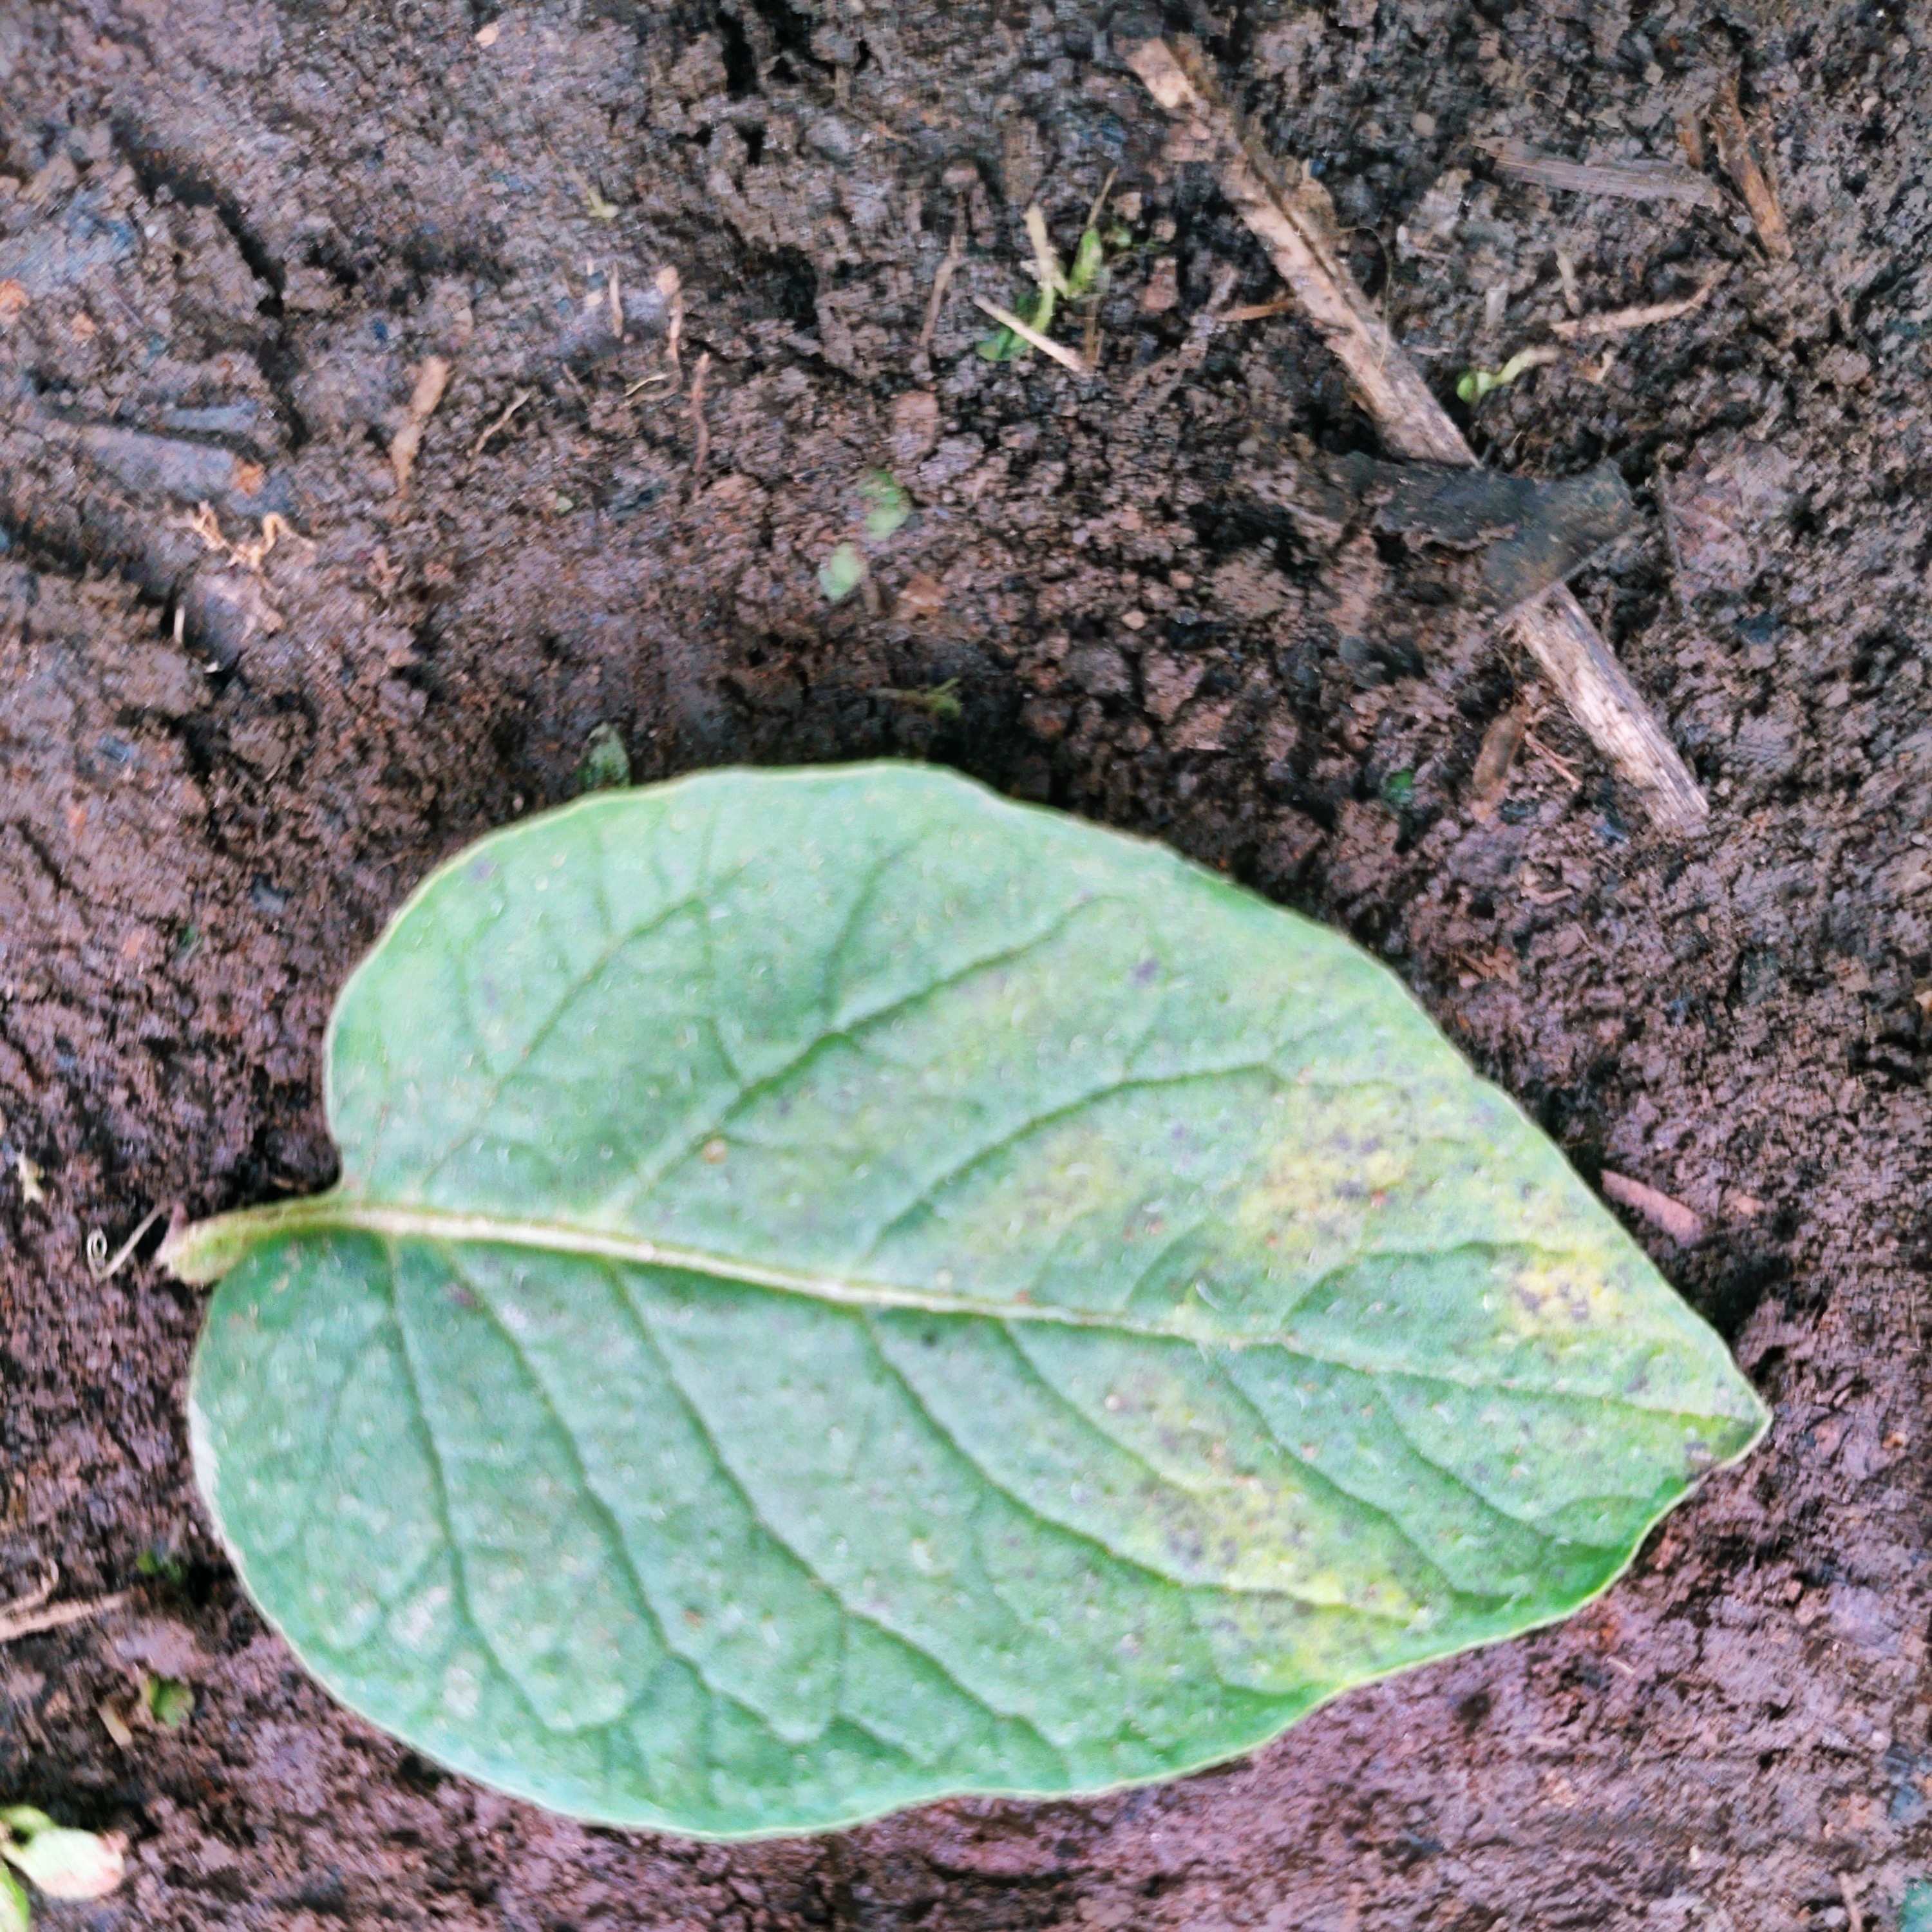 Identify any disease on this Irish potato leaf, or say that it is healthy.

late blight
